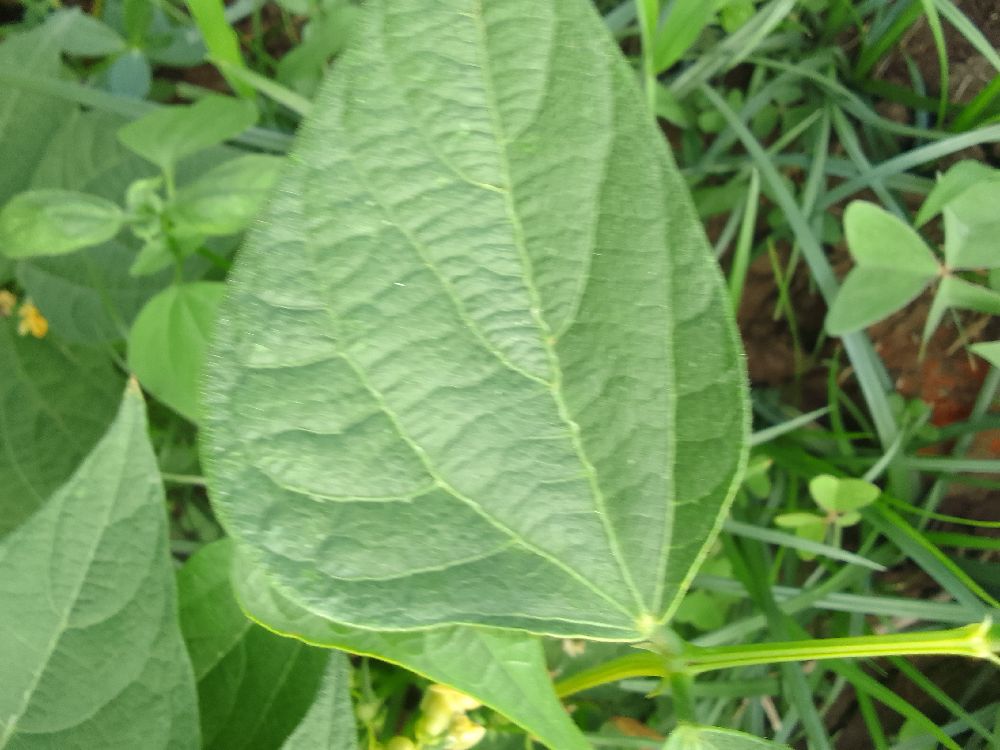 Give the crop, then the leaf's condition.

common bean, healthy
